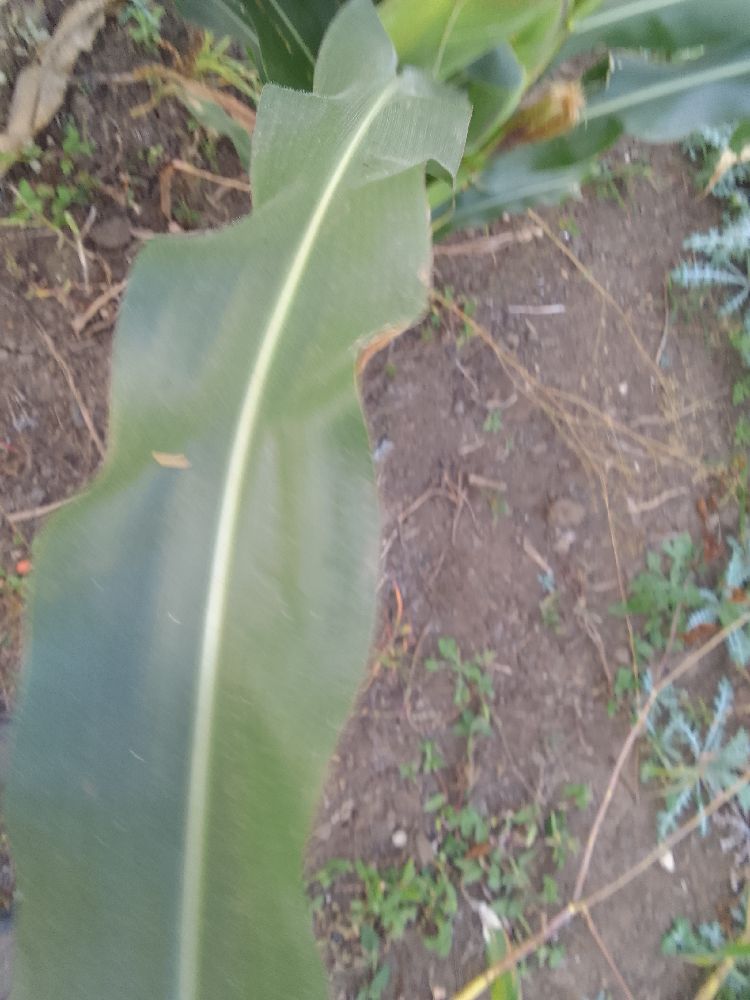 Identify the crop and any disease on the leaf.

maize, healthy
